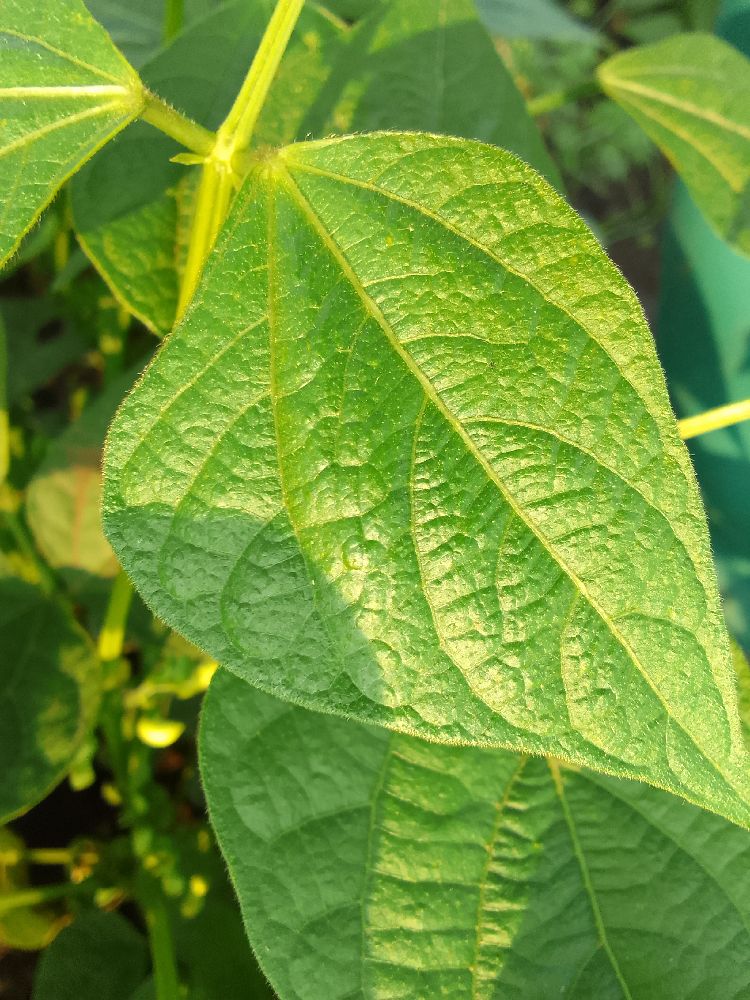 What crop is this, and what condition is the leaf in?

common bean, healthy
